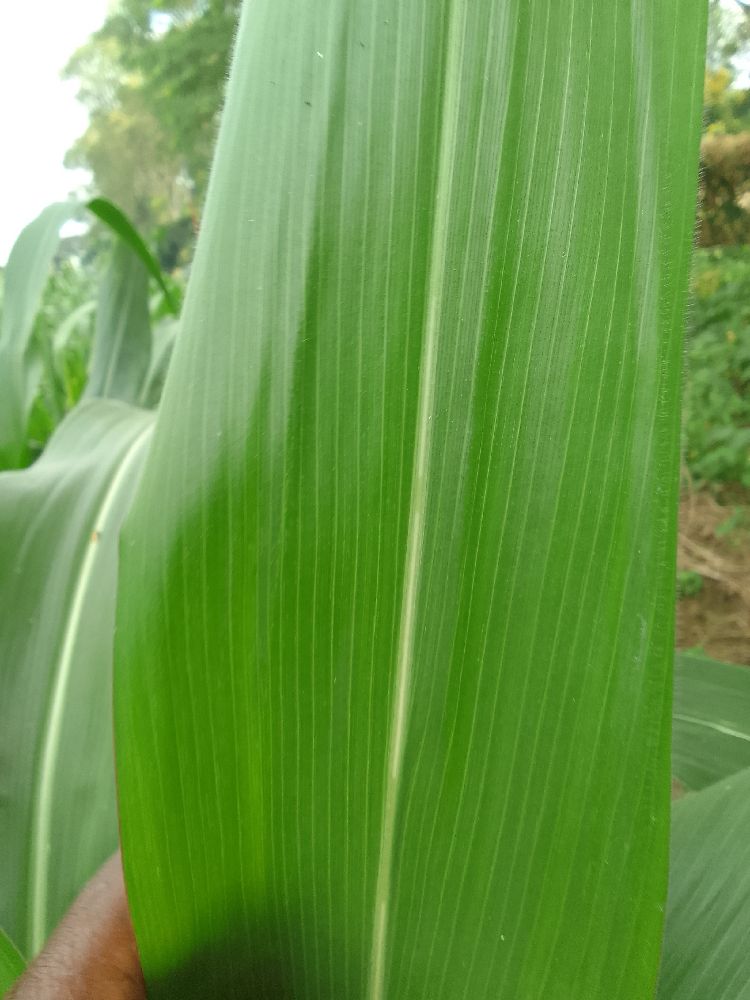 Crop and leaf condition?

maize, maize streak virus
